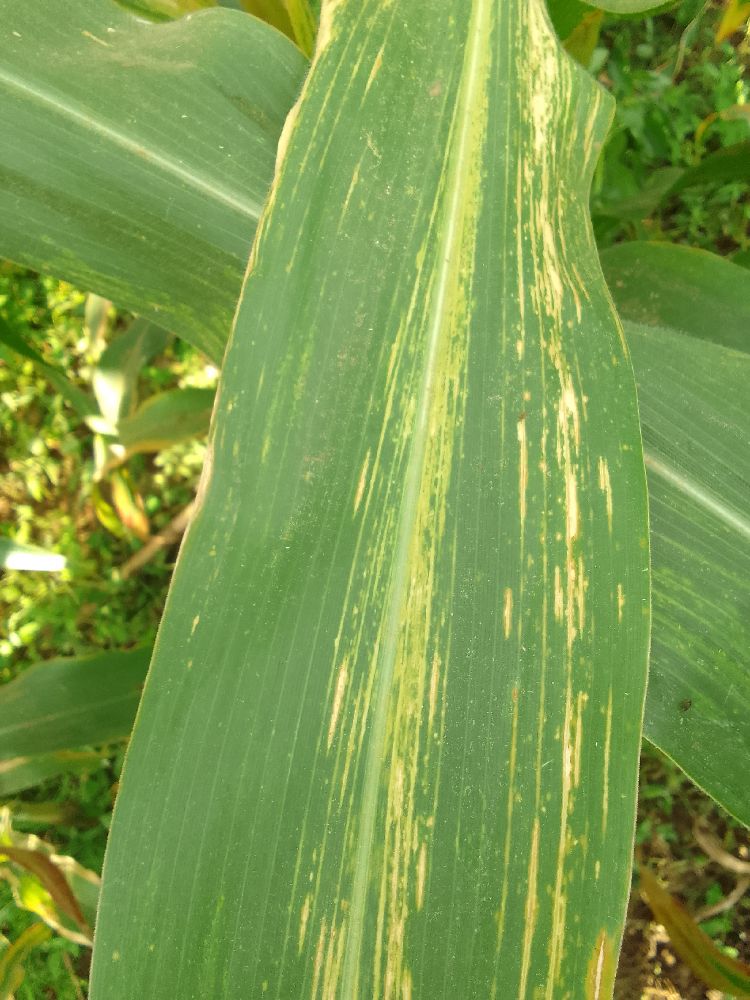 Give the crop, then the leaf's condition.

maize, maize lethal necrosis
